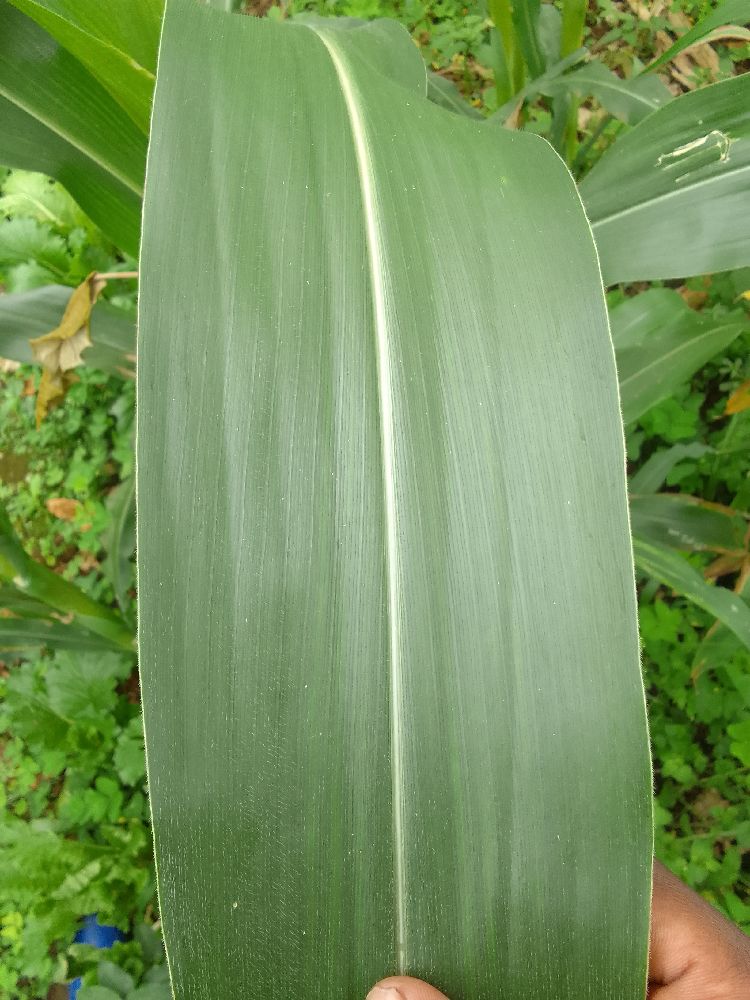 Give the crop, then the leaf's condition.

maize, healthy
